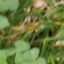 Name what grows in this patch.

unstructured weed
